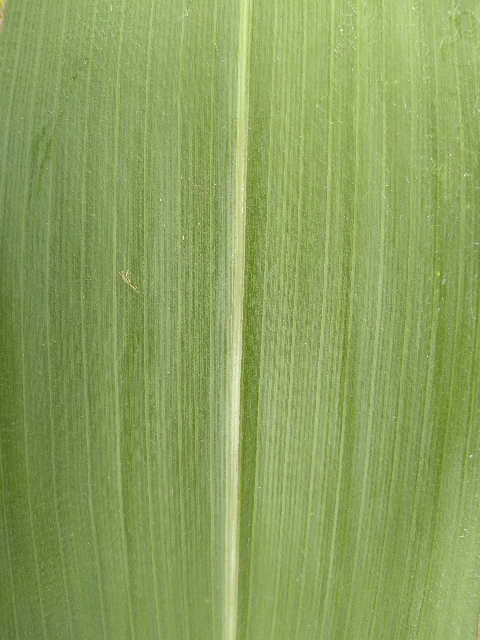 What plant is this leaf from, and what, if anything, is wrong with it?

maize, healthy
